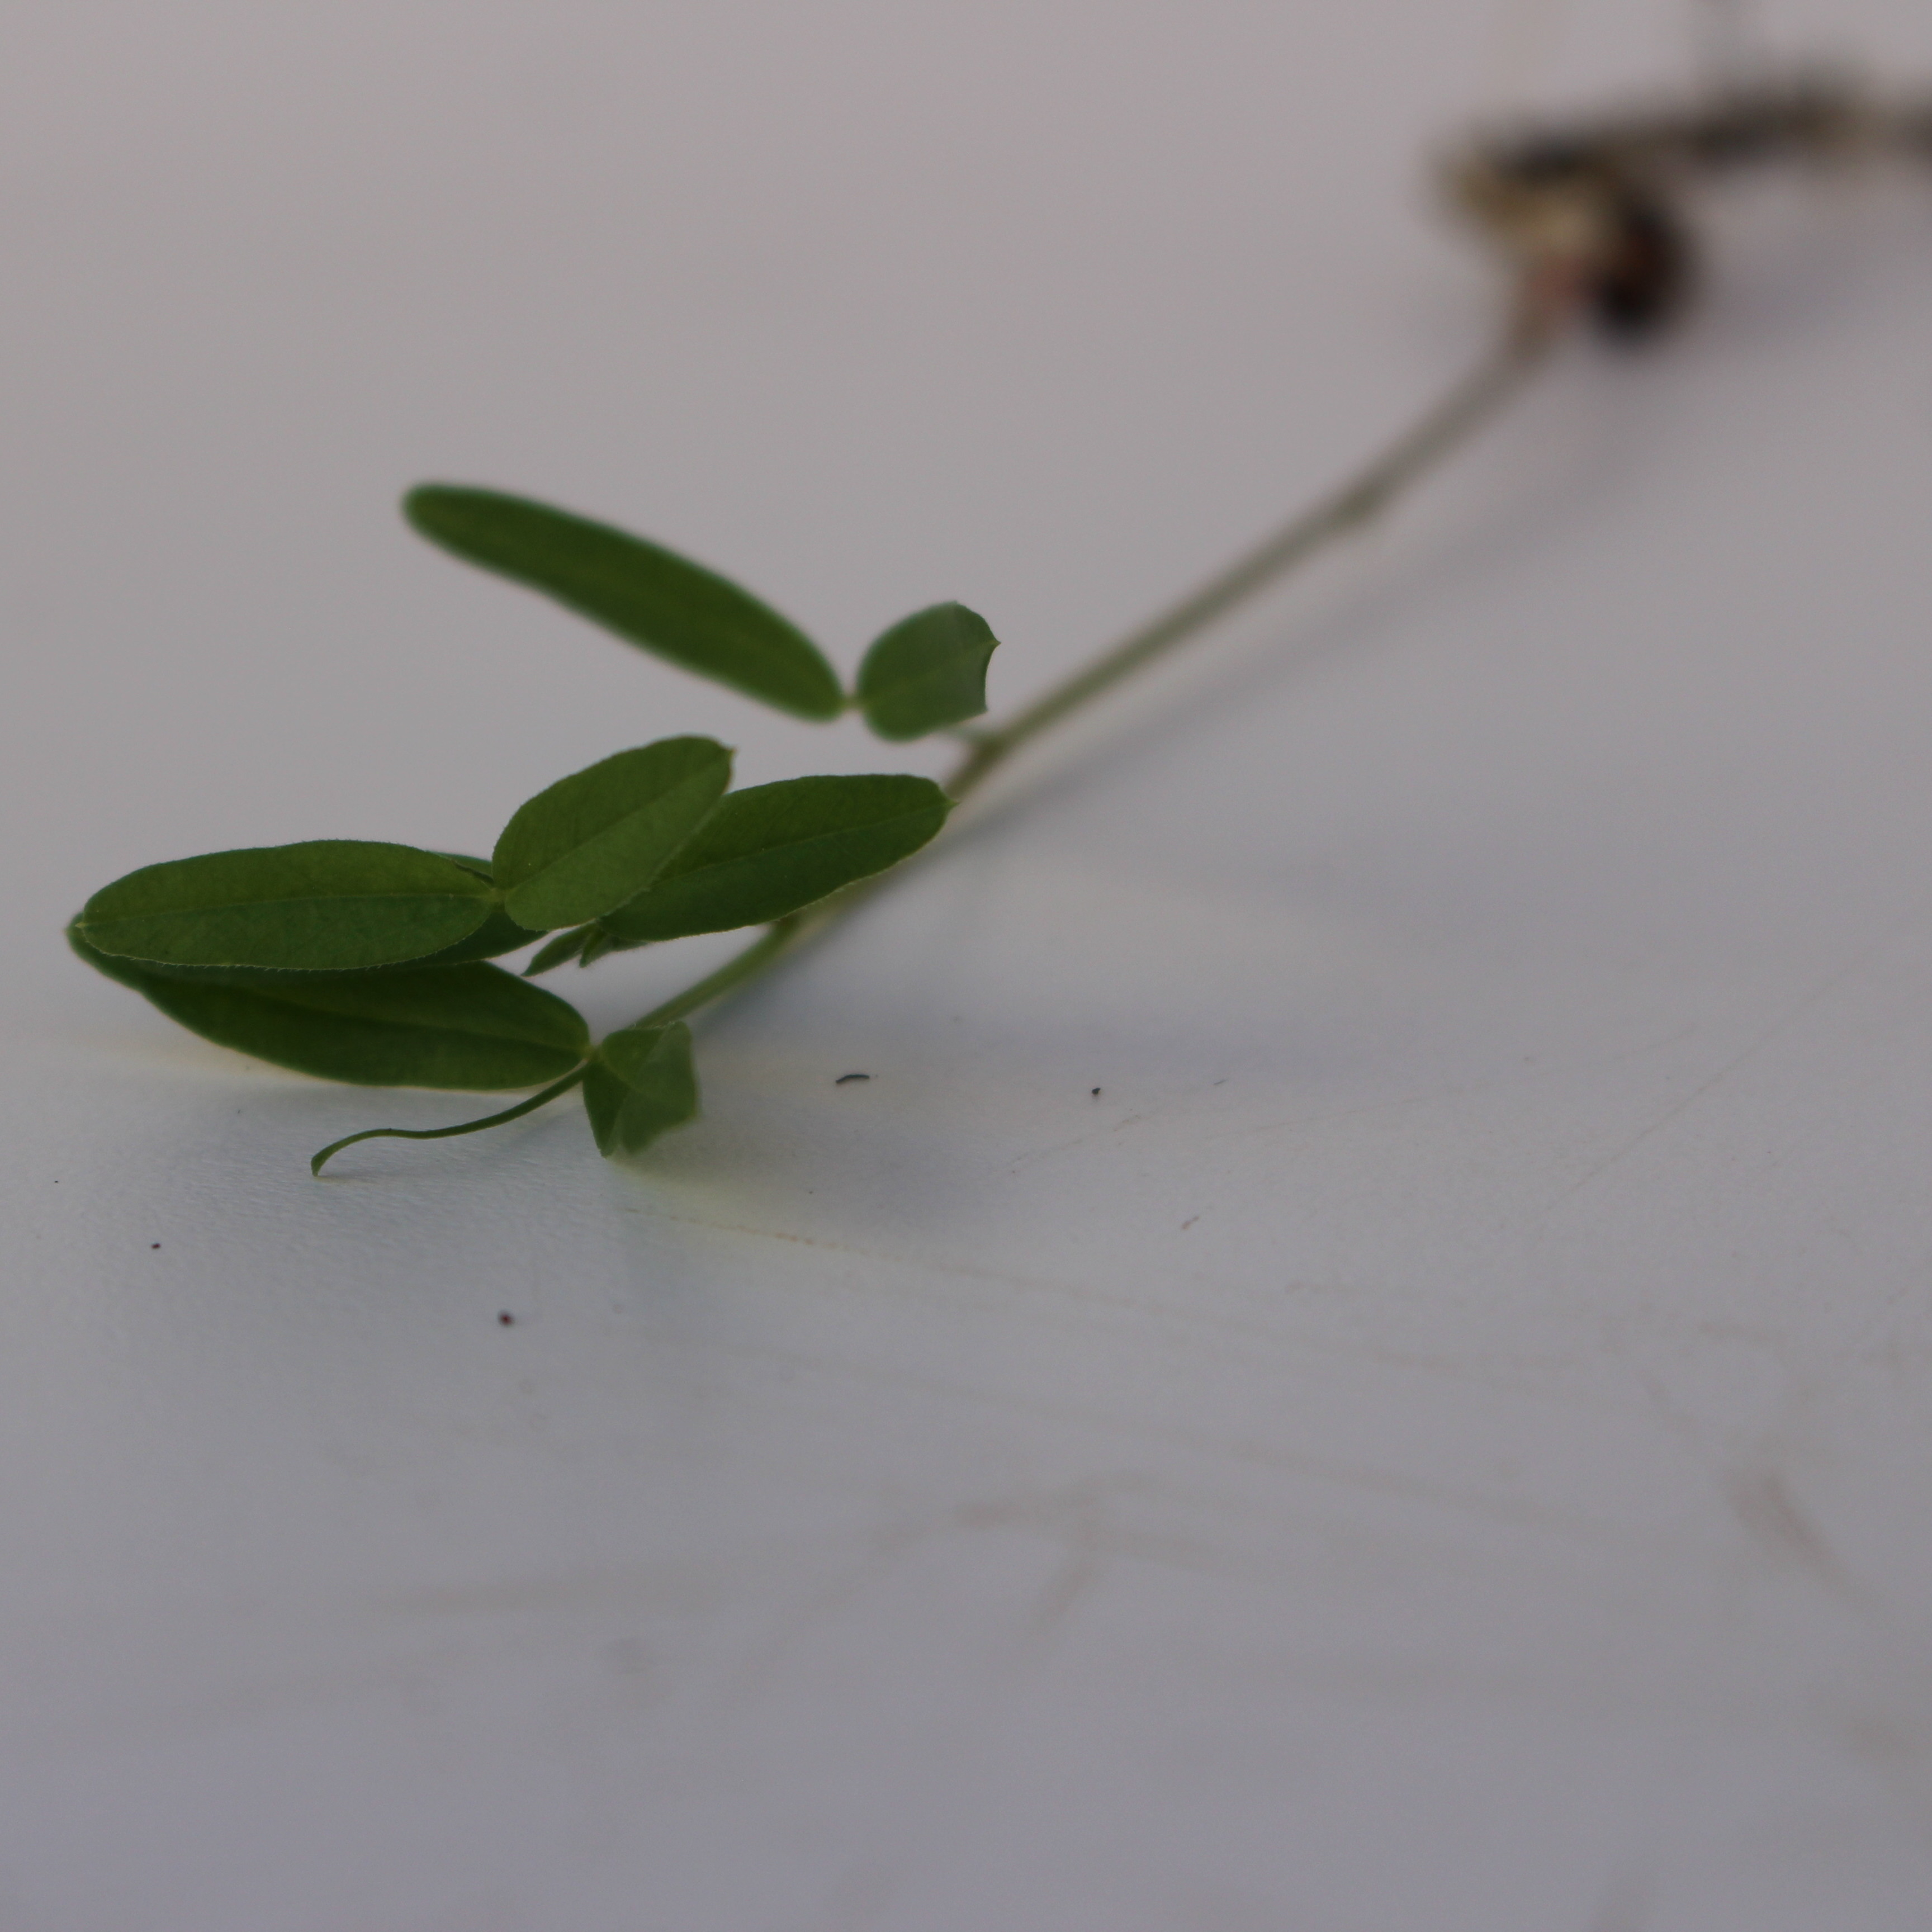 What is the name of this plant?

Vicia sativa
